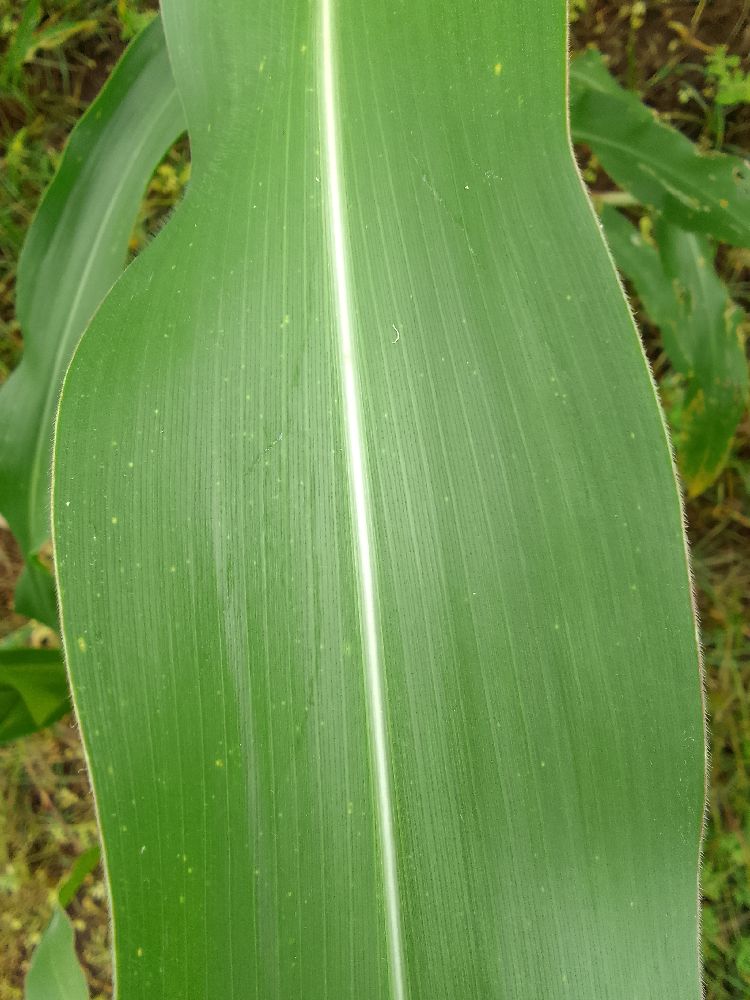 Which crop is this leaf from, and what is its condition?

maize, healthy
